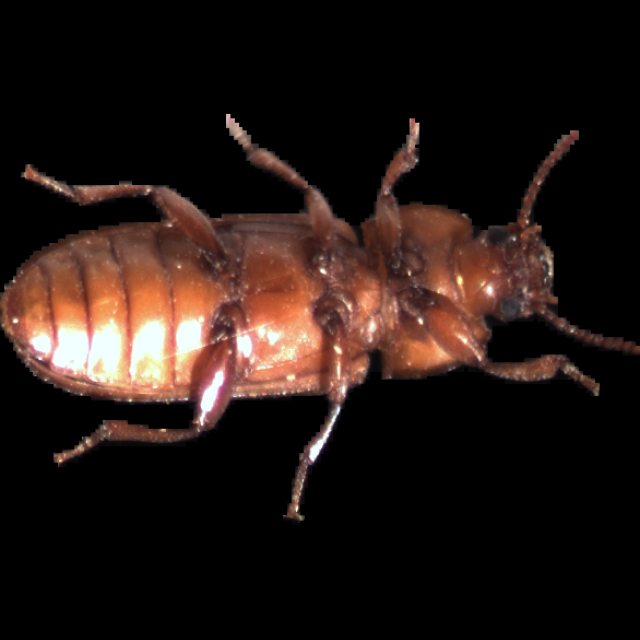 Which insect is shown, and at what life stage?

mealworm beetle
